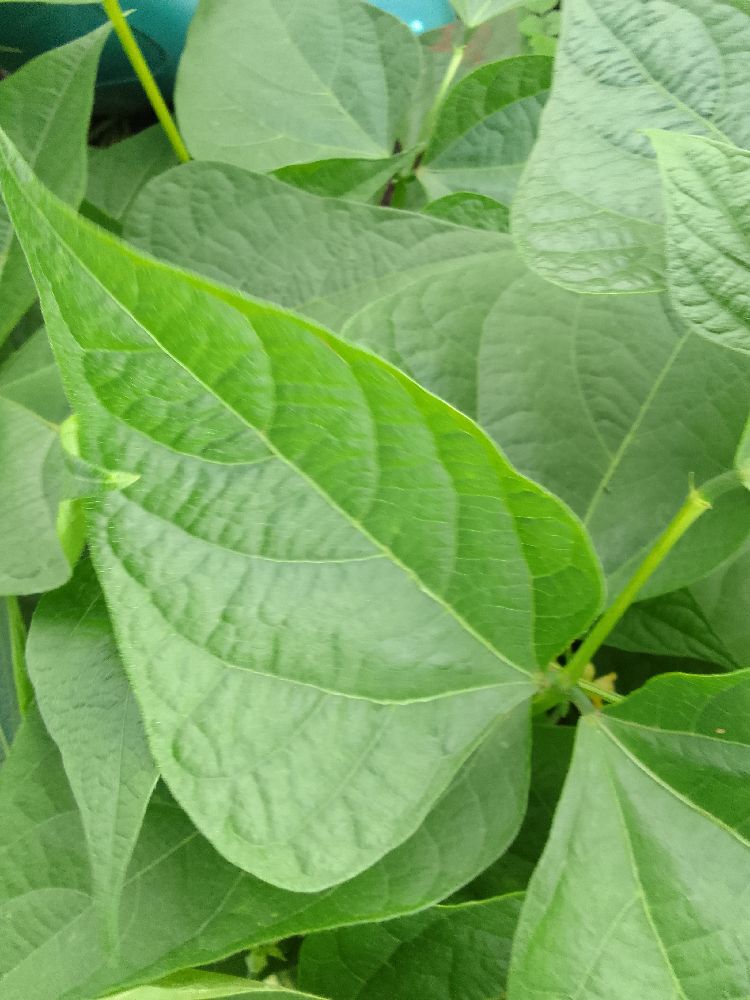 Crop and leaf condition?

common bean, healthy
